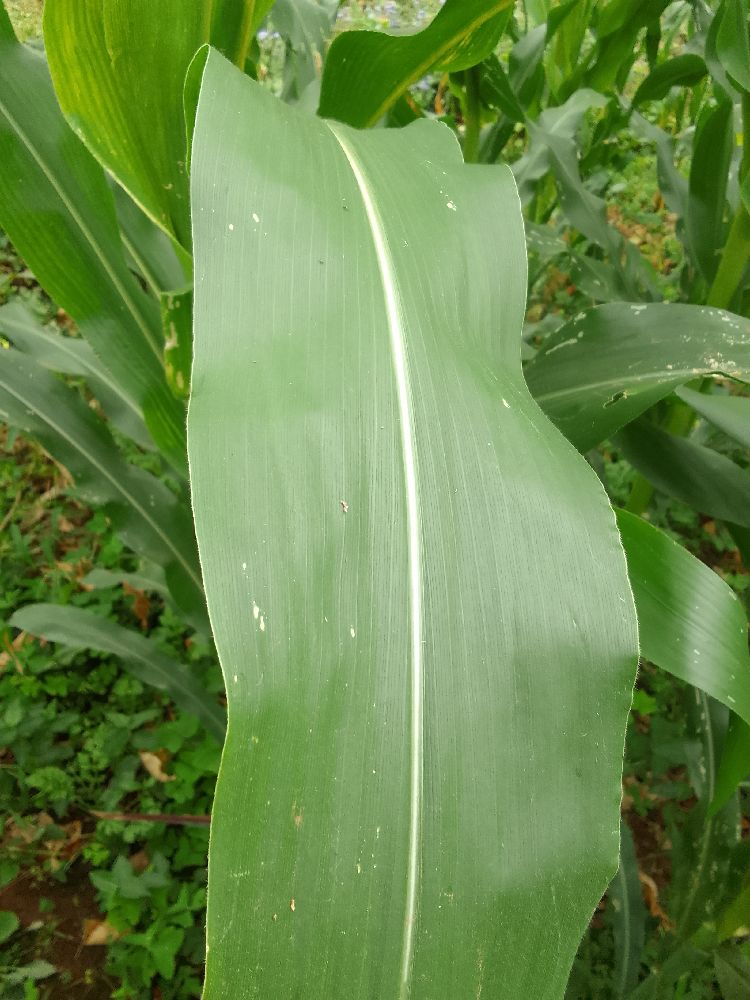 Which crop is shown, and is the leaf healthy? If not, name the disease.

maize, healthy
